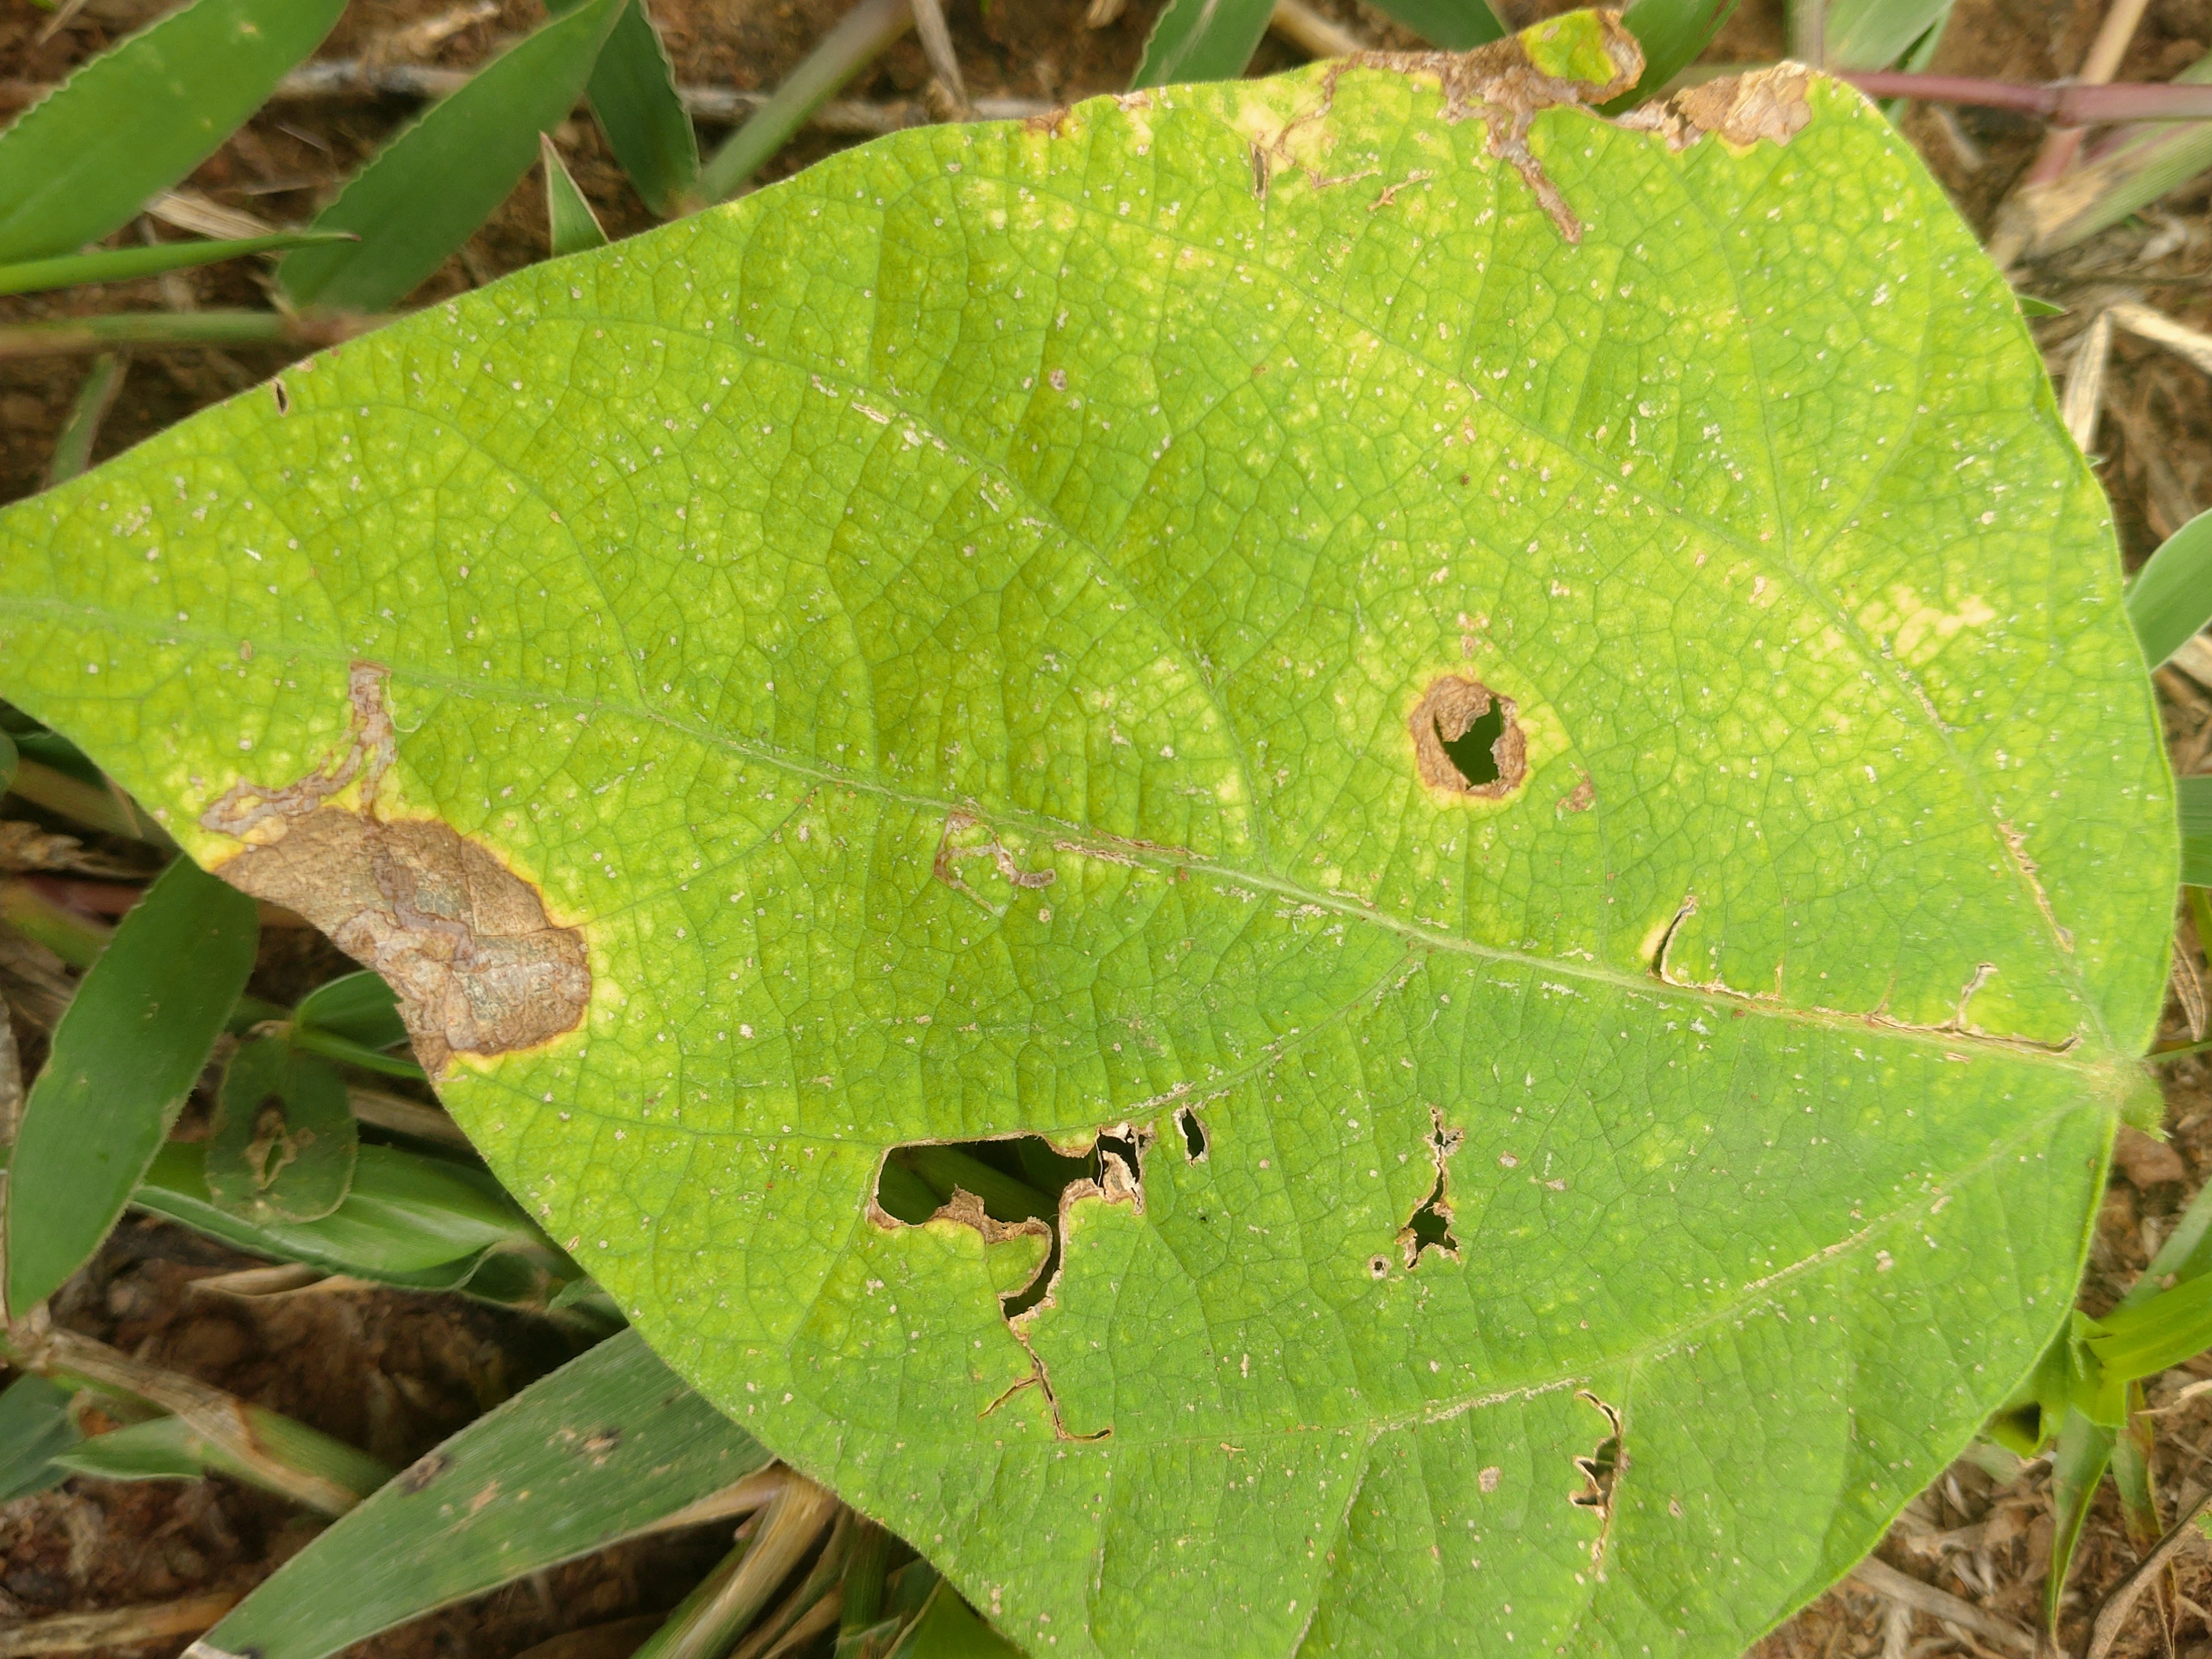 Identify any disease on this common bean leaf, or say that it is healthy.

rust
